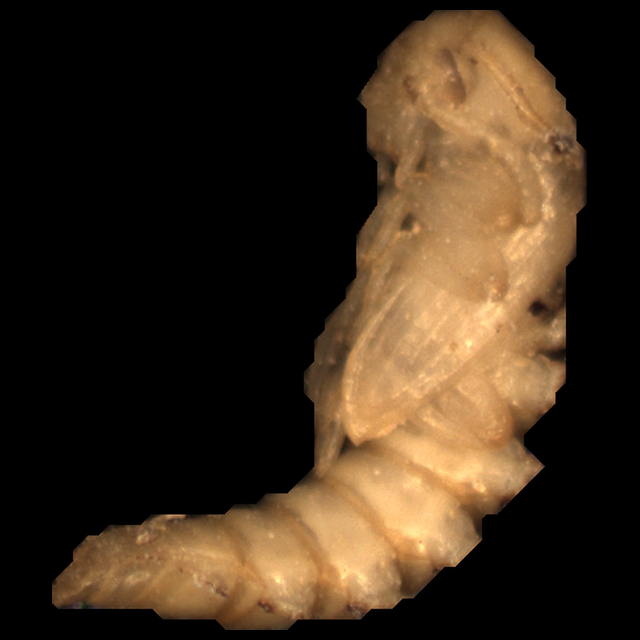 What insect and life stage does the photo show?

mealworm pupa
